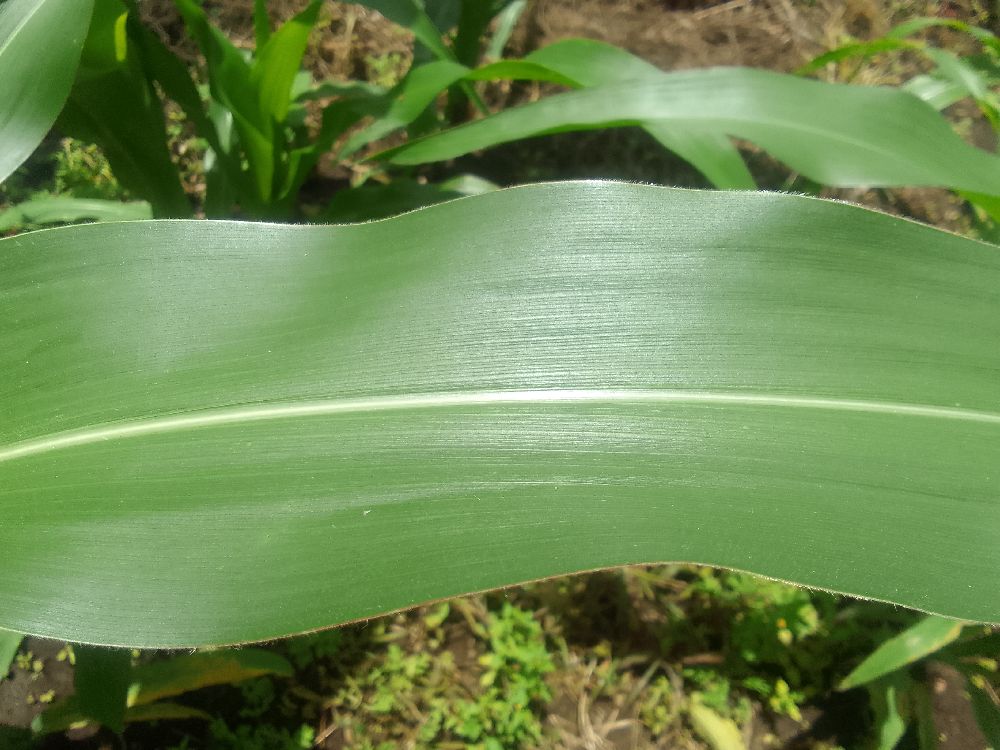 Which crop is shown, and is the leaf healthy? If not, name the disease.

maize, healthy
